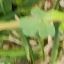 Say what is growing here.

unstructured weed
